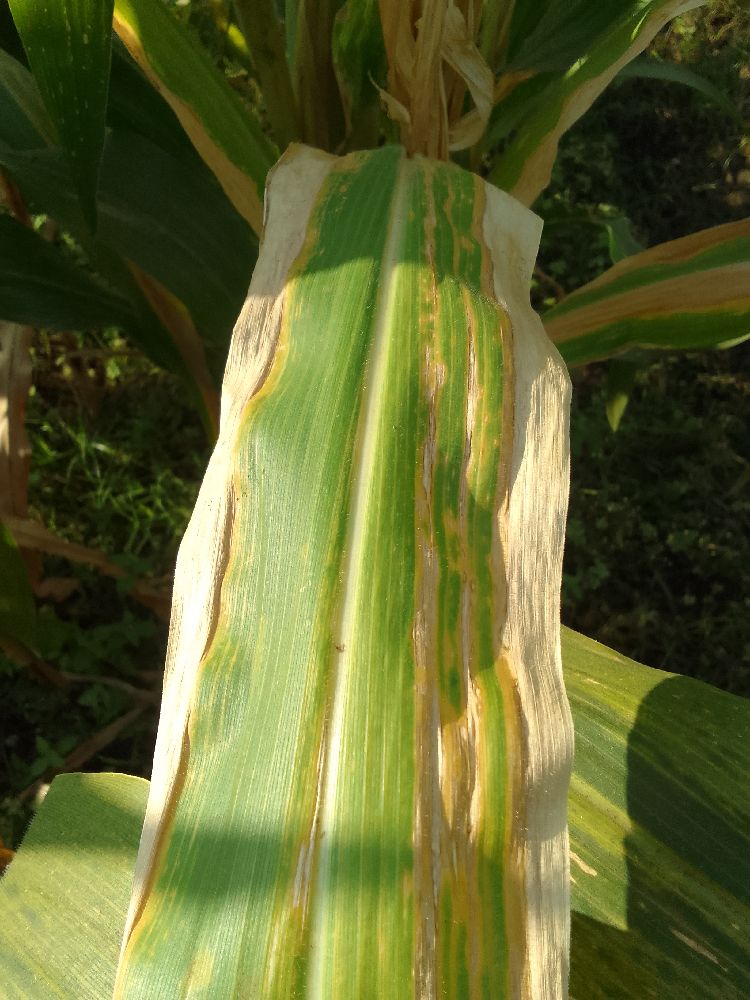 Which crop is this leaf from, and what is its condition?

maize, maize lethal necrosis
